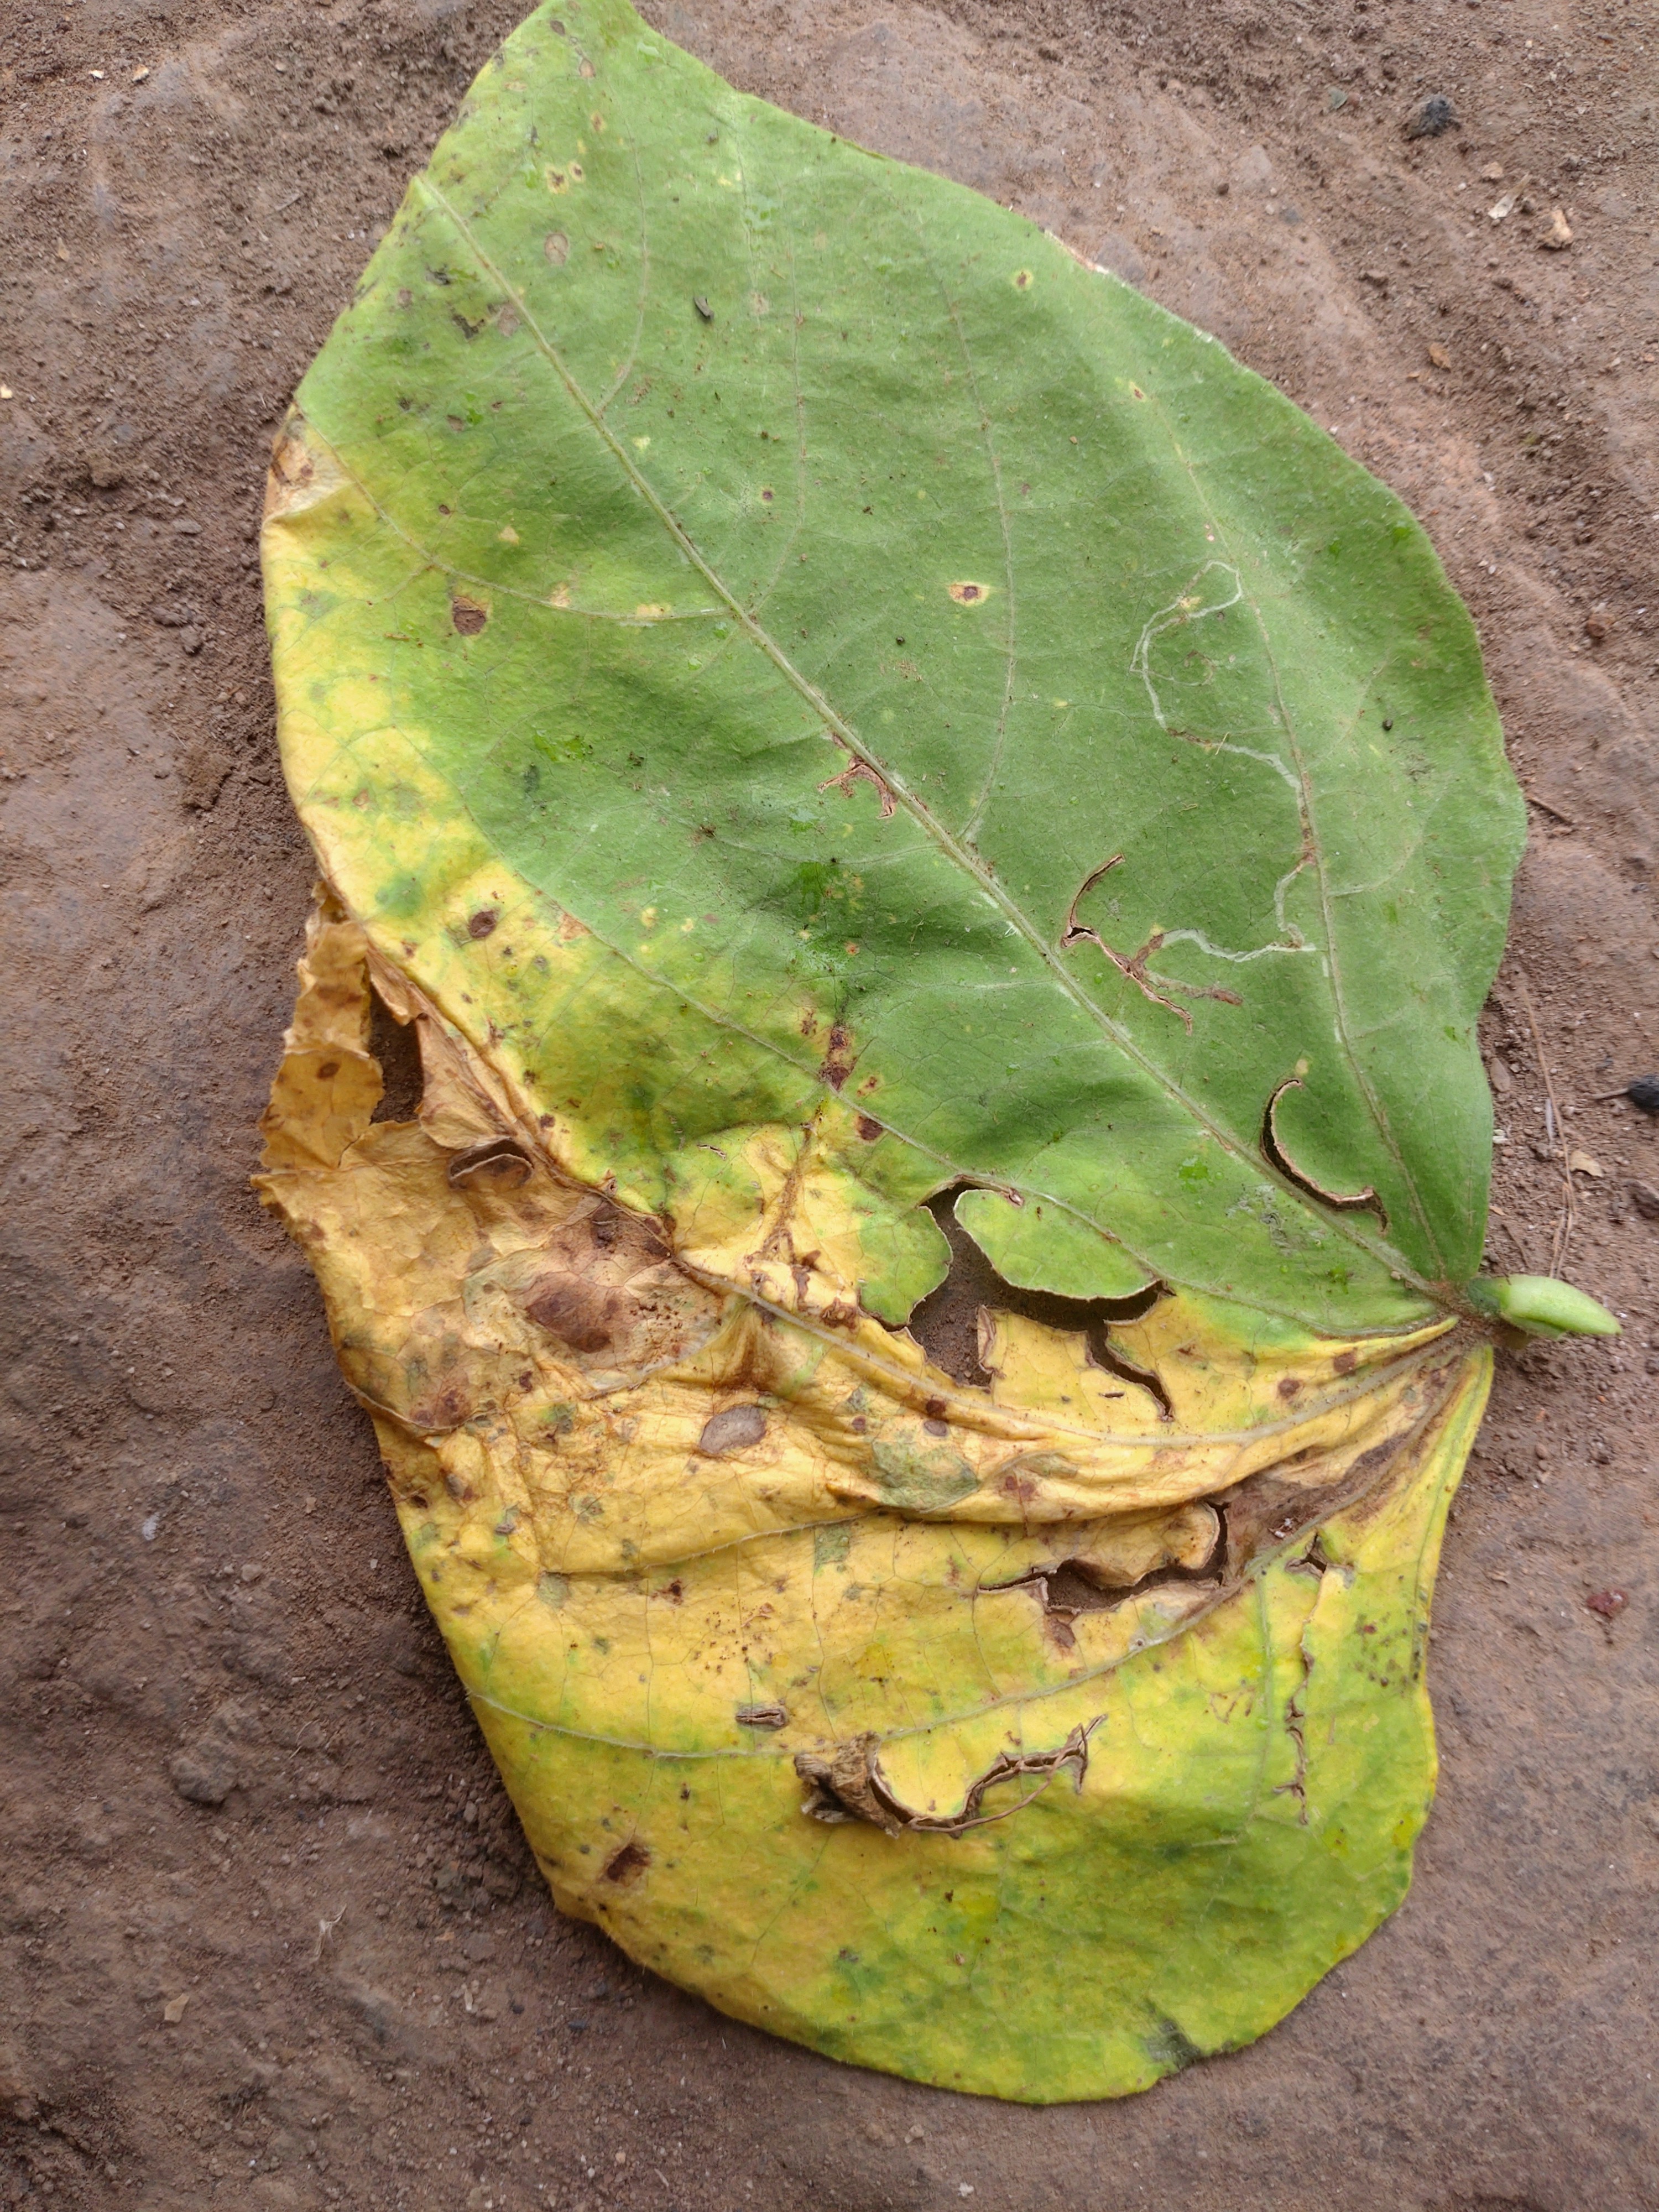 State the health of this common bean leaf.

anthracnose
